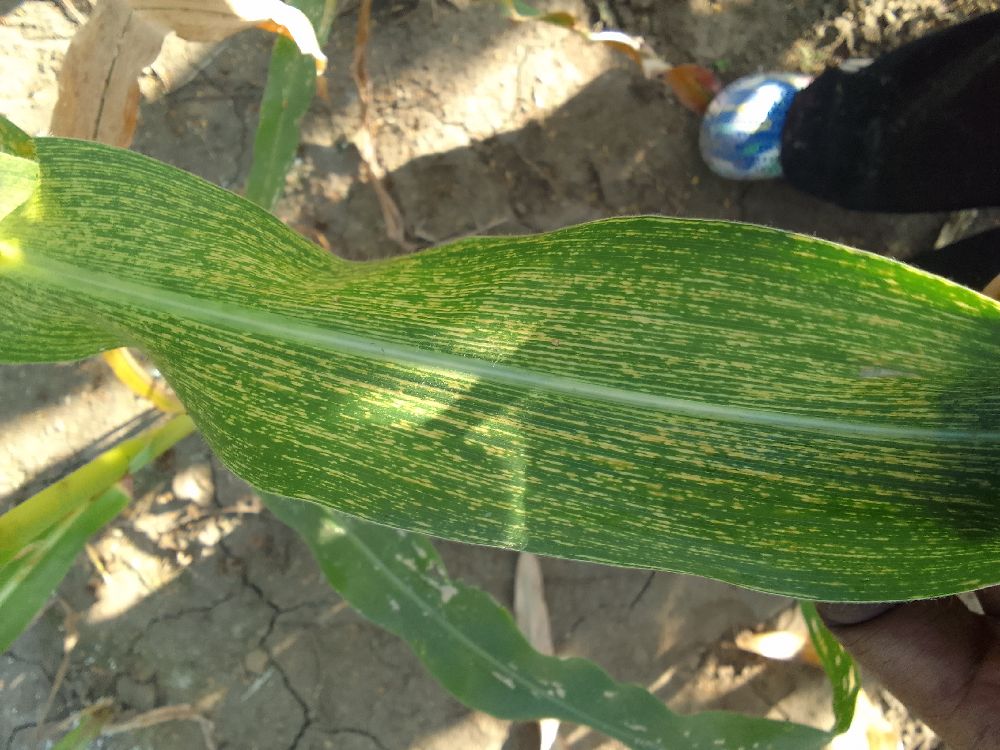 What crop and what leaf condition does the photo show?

maize, maize streak virus
